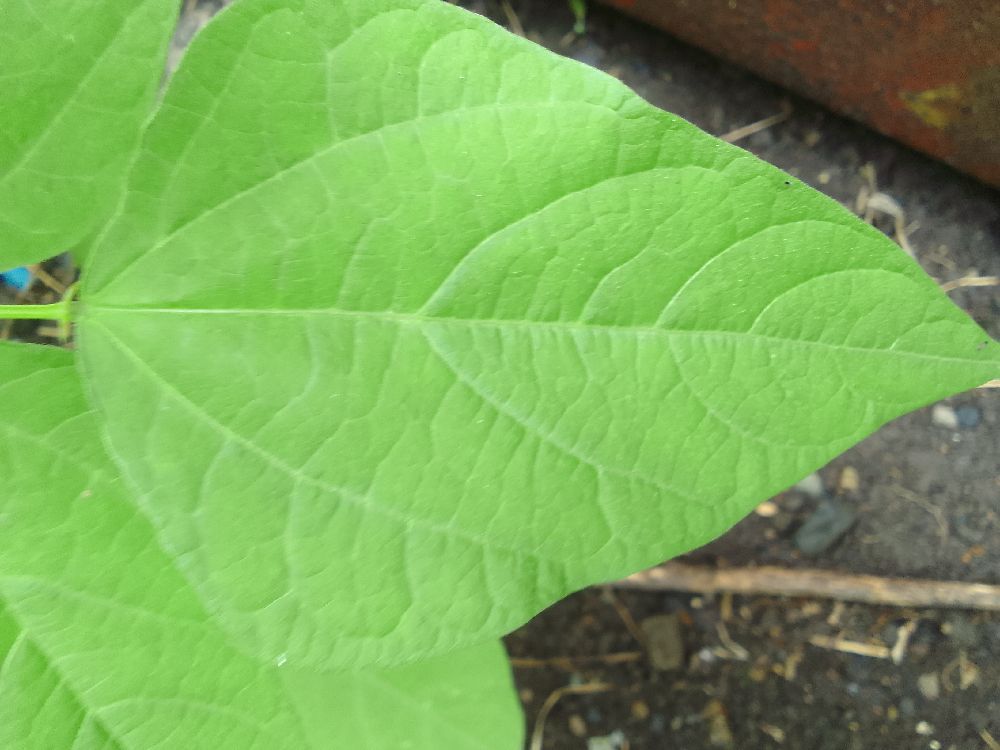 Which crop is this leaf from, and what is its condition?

common bean, healthy
